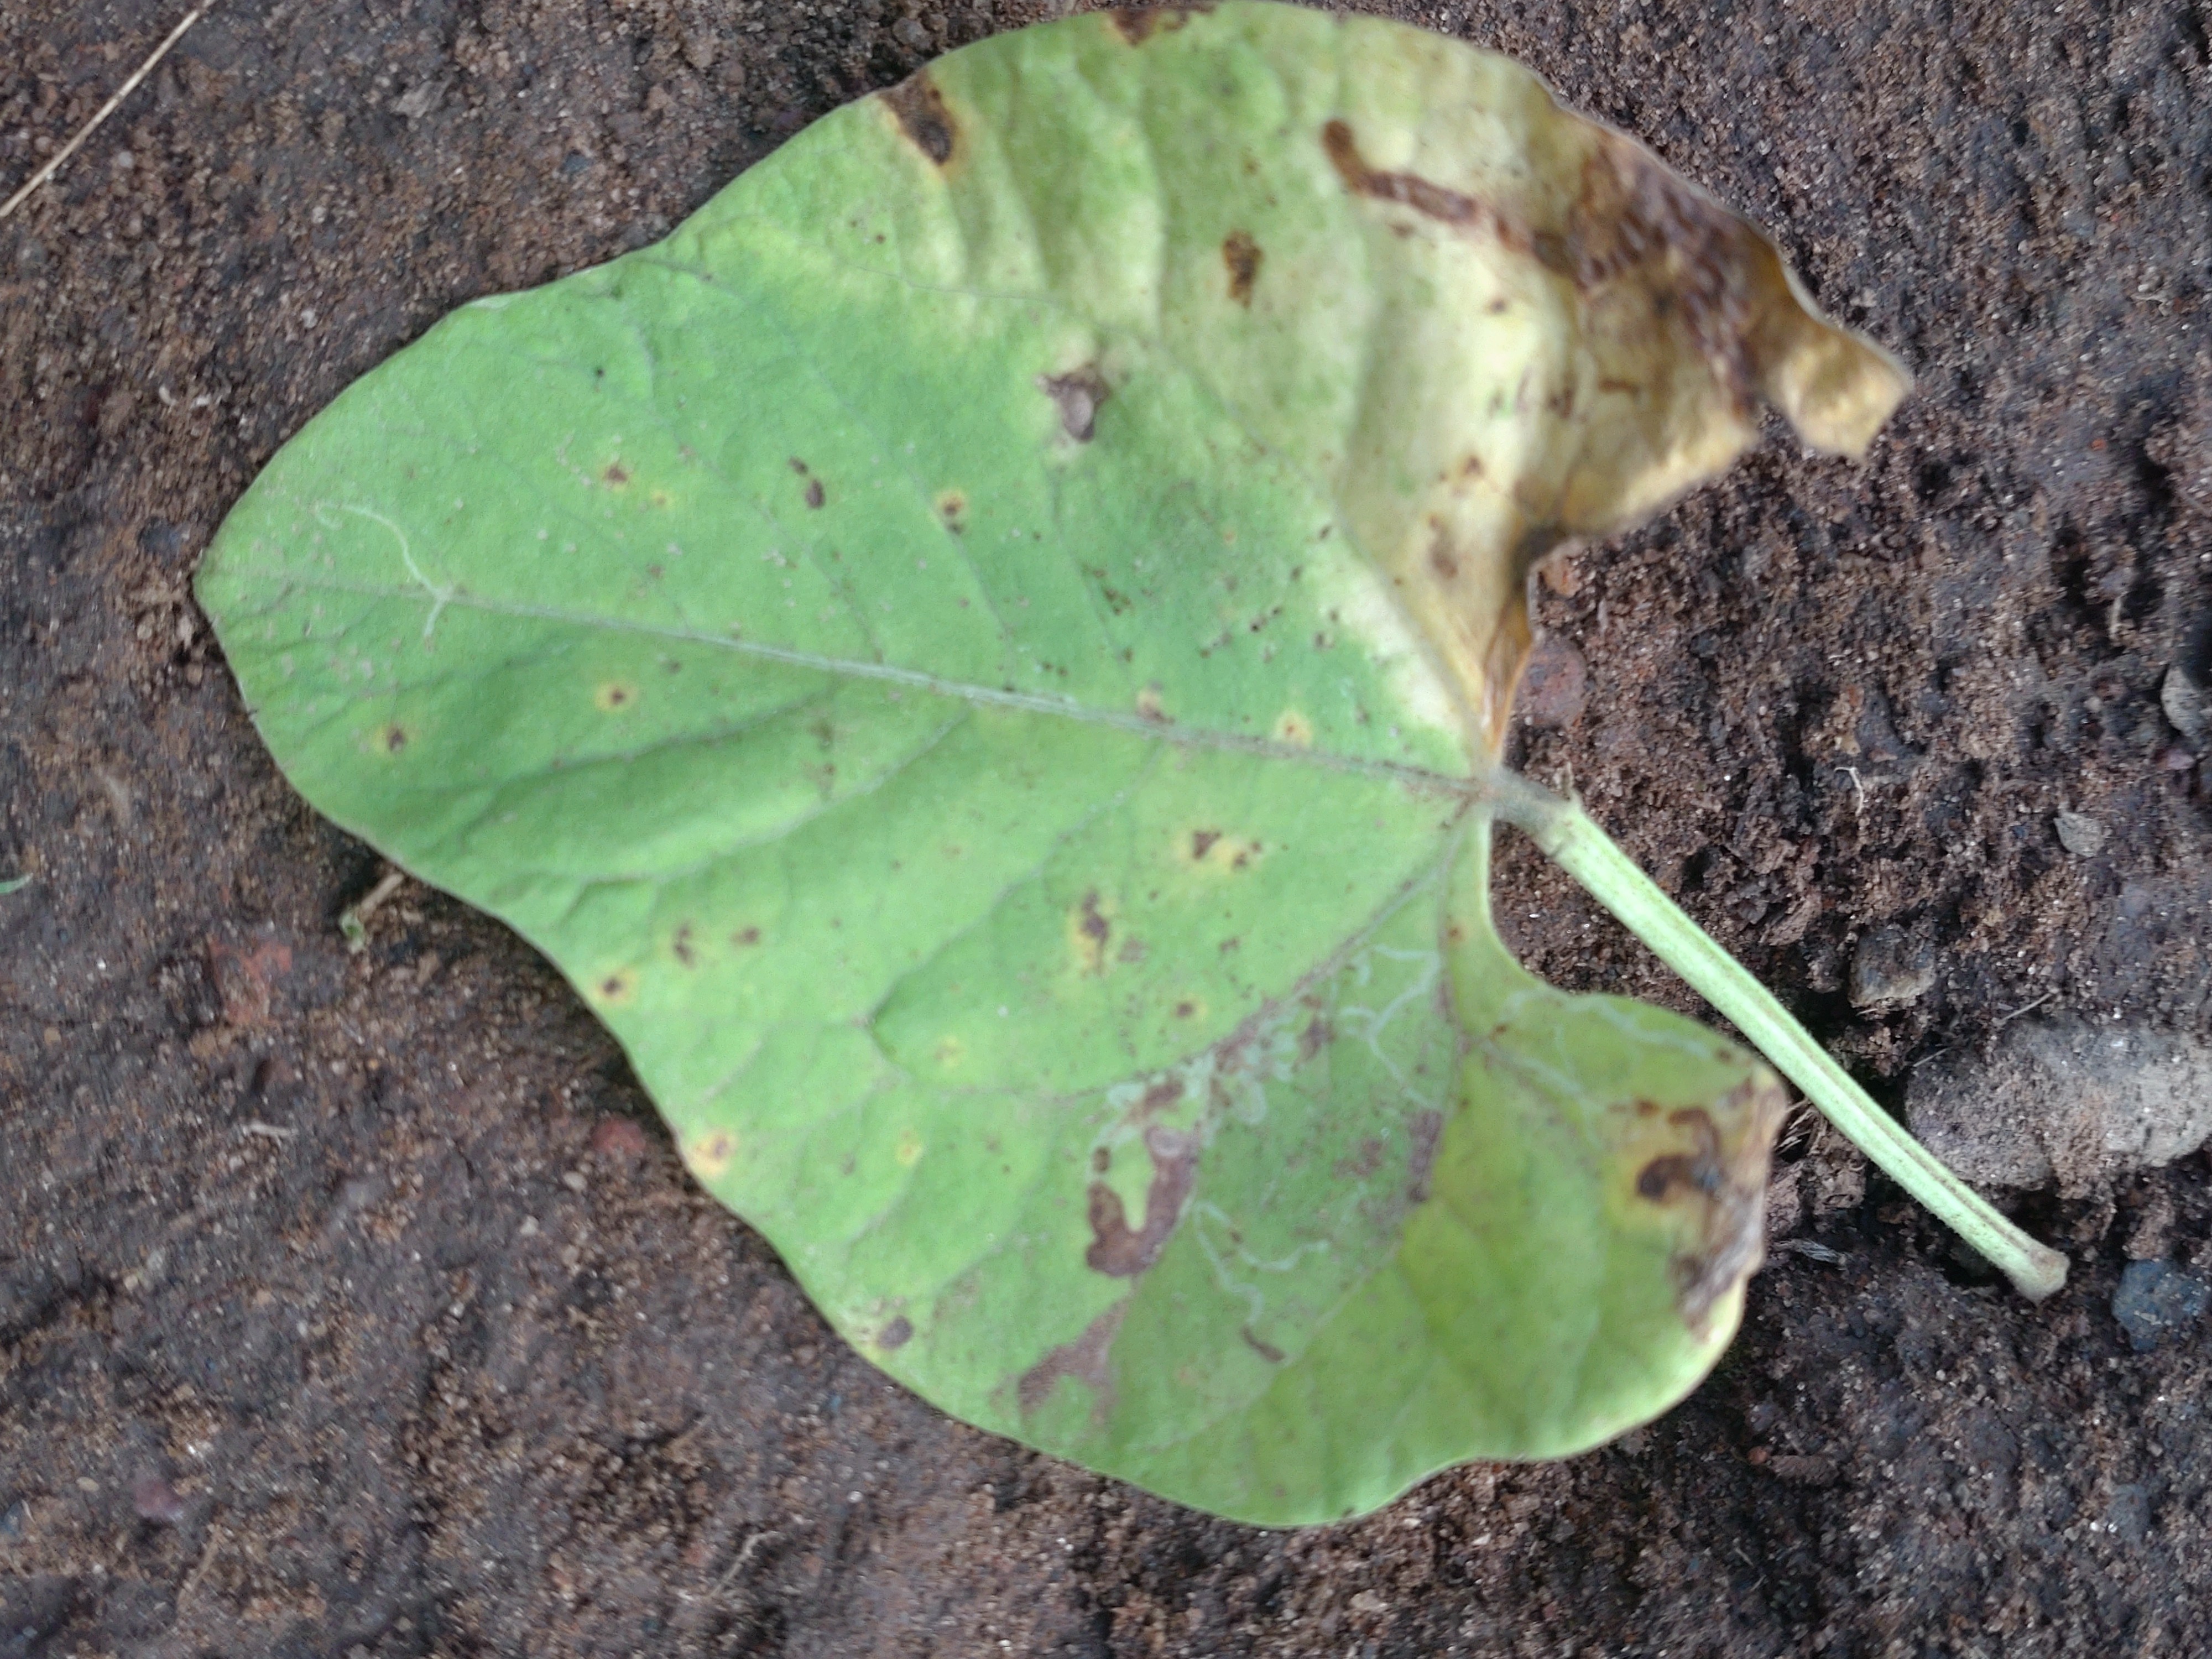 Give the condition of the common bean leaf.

anthracnose
